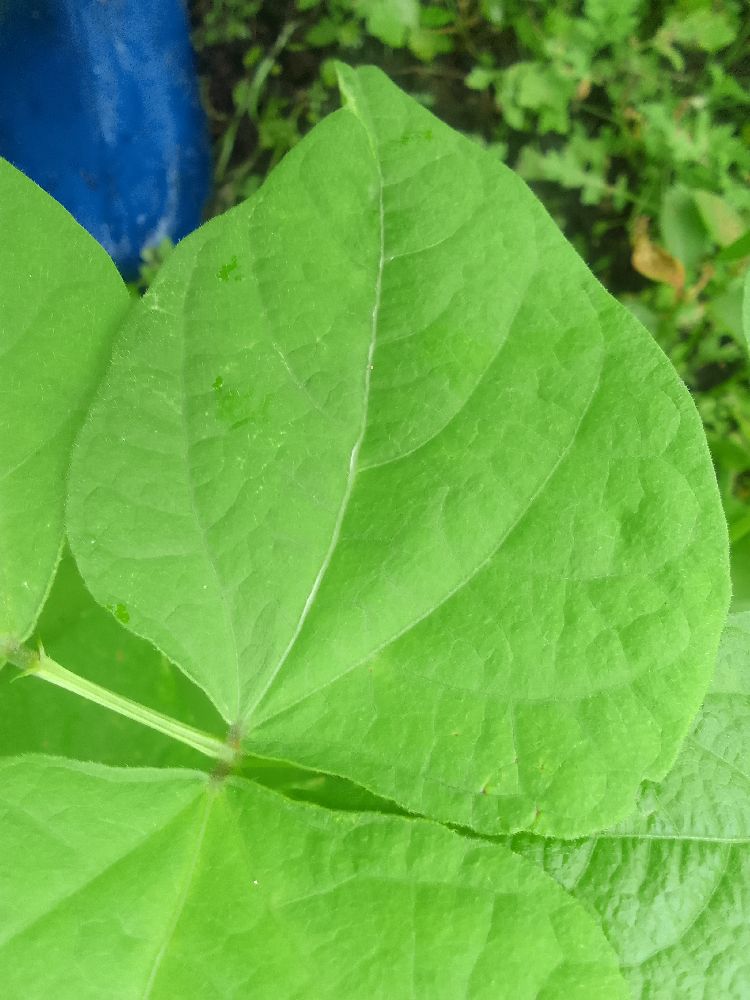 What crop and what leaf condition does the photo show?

common bean, healthy
